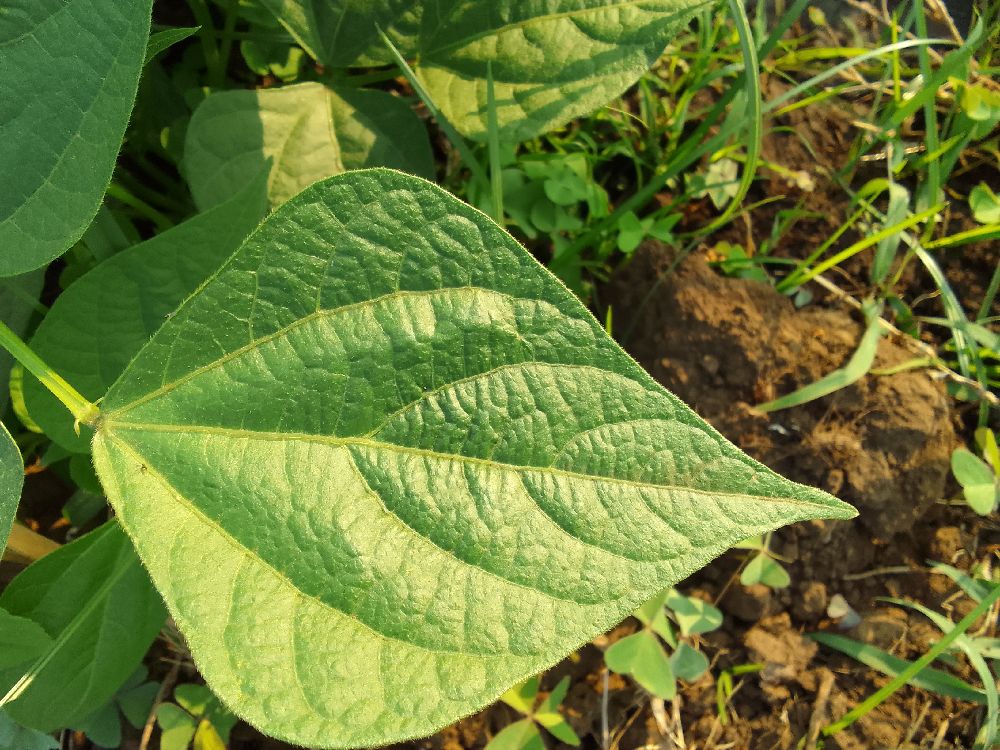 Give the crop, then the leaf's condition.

common bean, healthy
